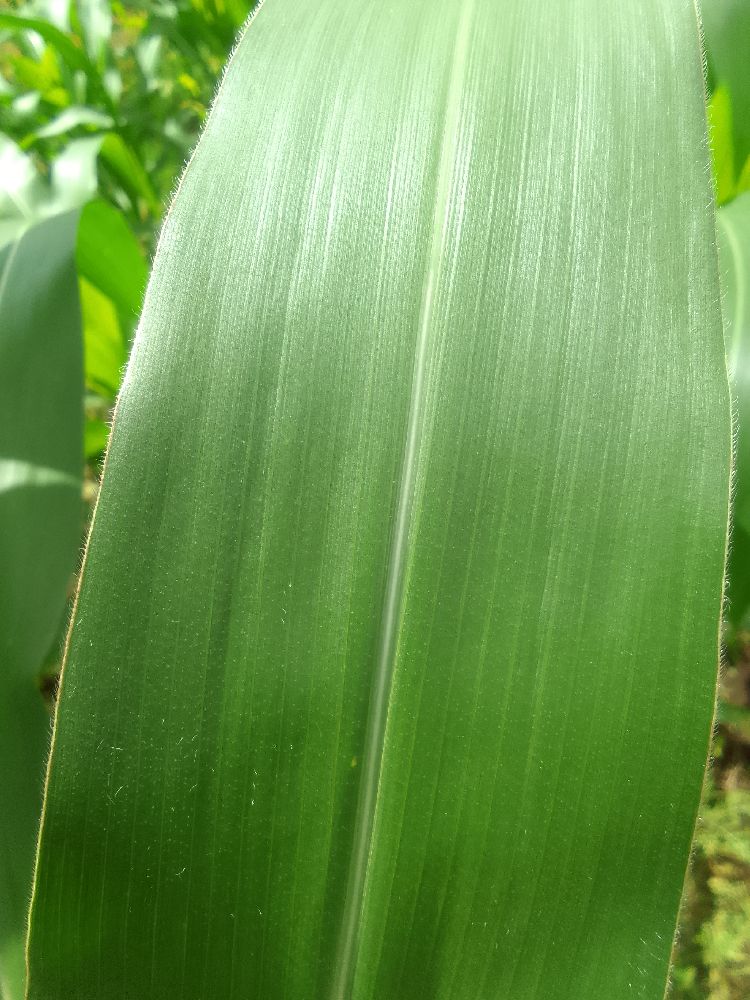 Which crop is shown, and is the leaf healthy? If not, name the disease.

maize, healthy
